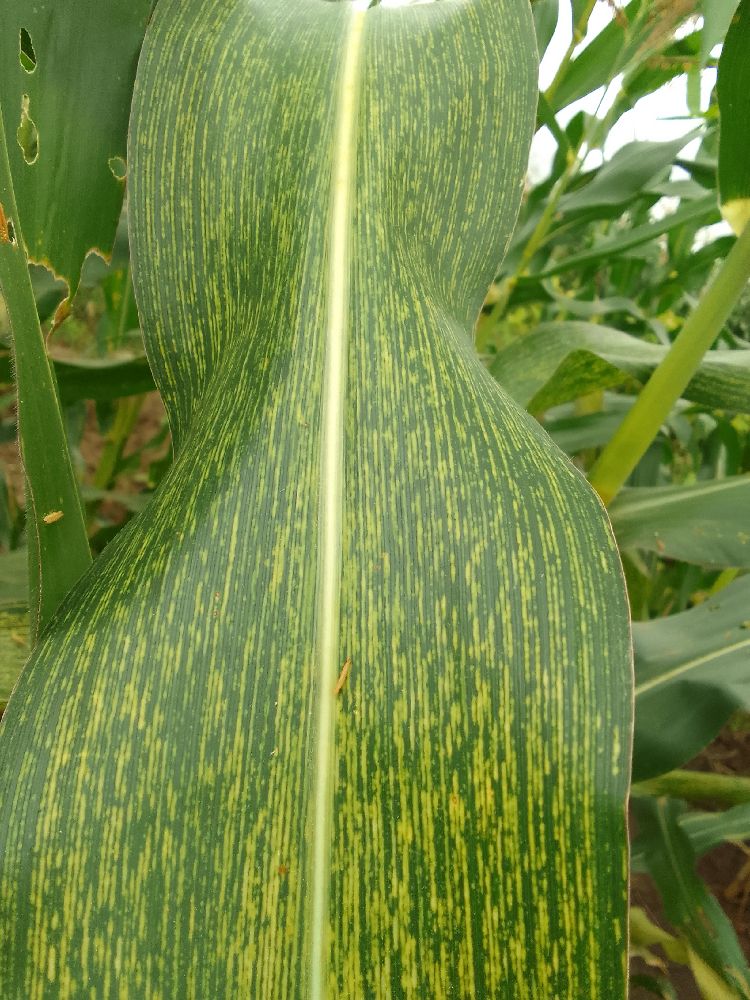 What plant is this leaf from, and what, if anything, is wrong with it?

maize, maize streak virus
